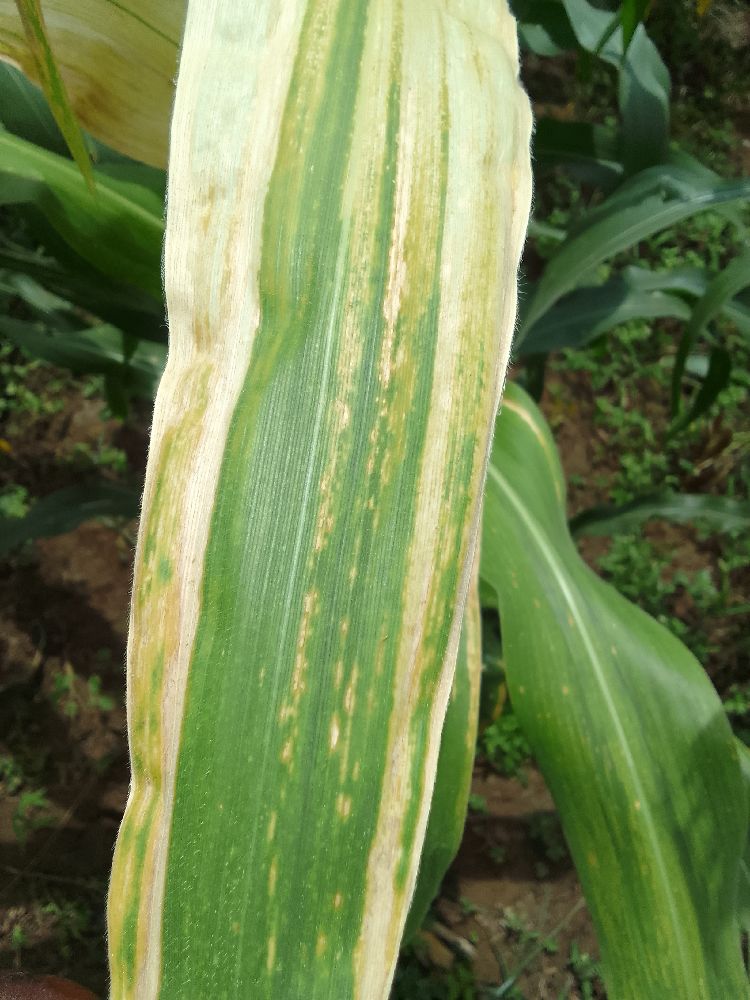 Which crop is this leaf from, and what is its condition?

maize, maize lethal necrosis
